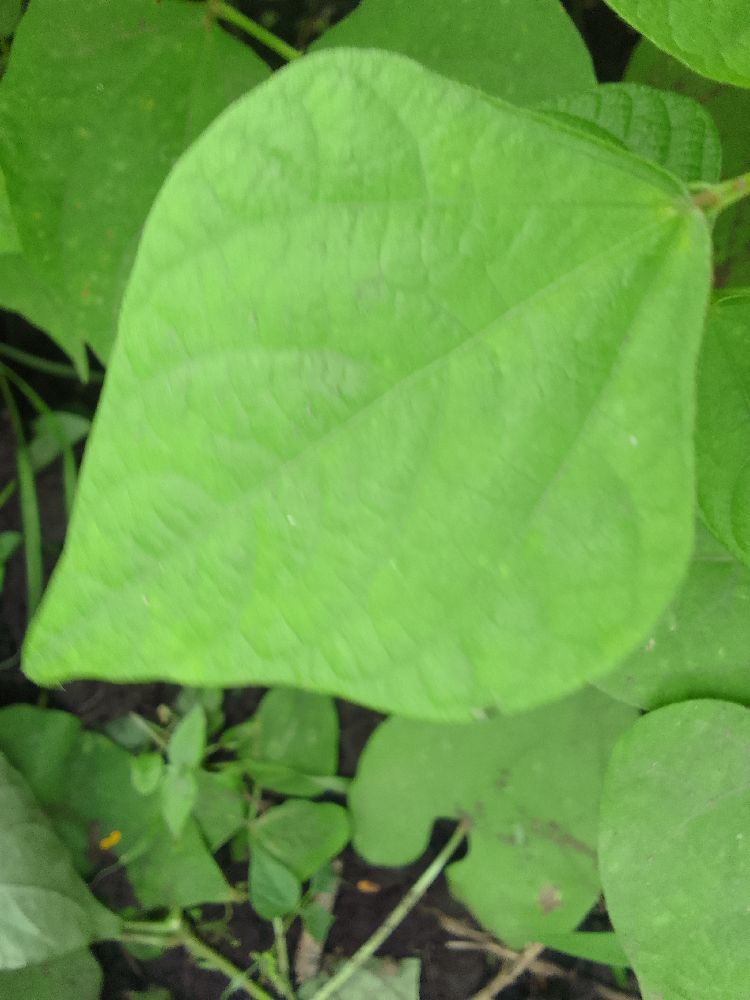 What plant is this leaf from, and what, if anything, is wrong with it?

common bean, healthy
